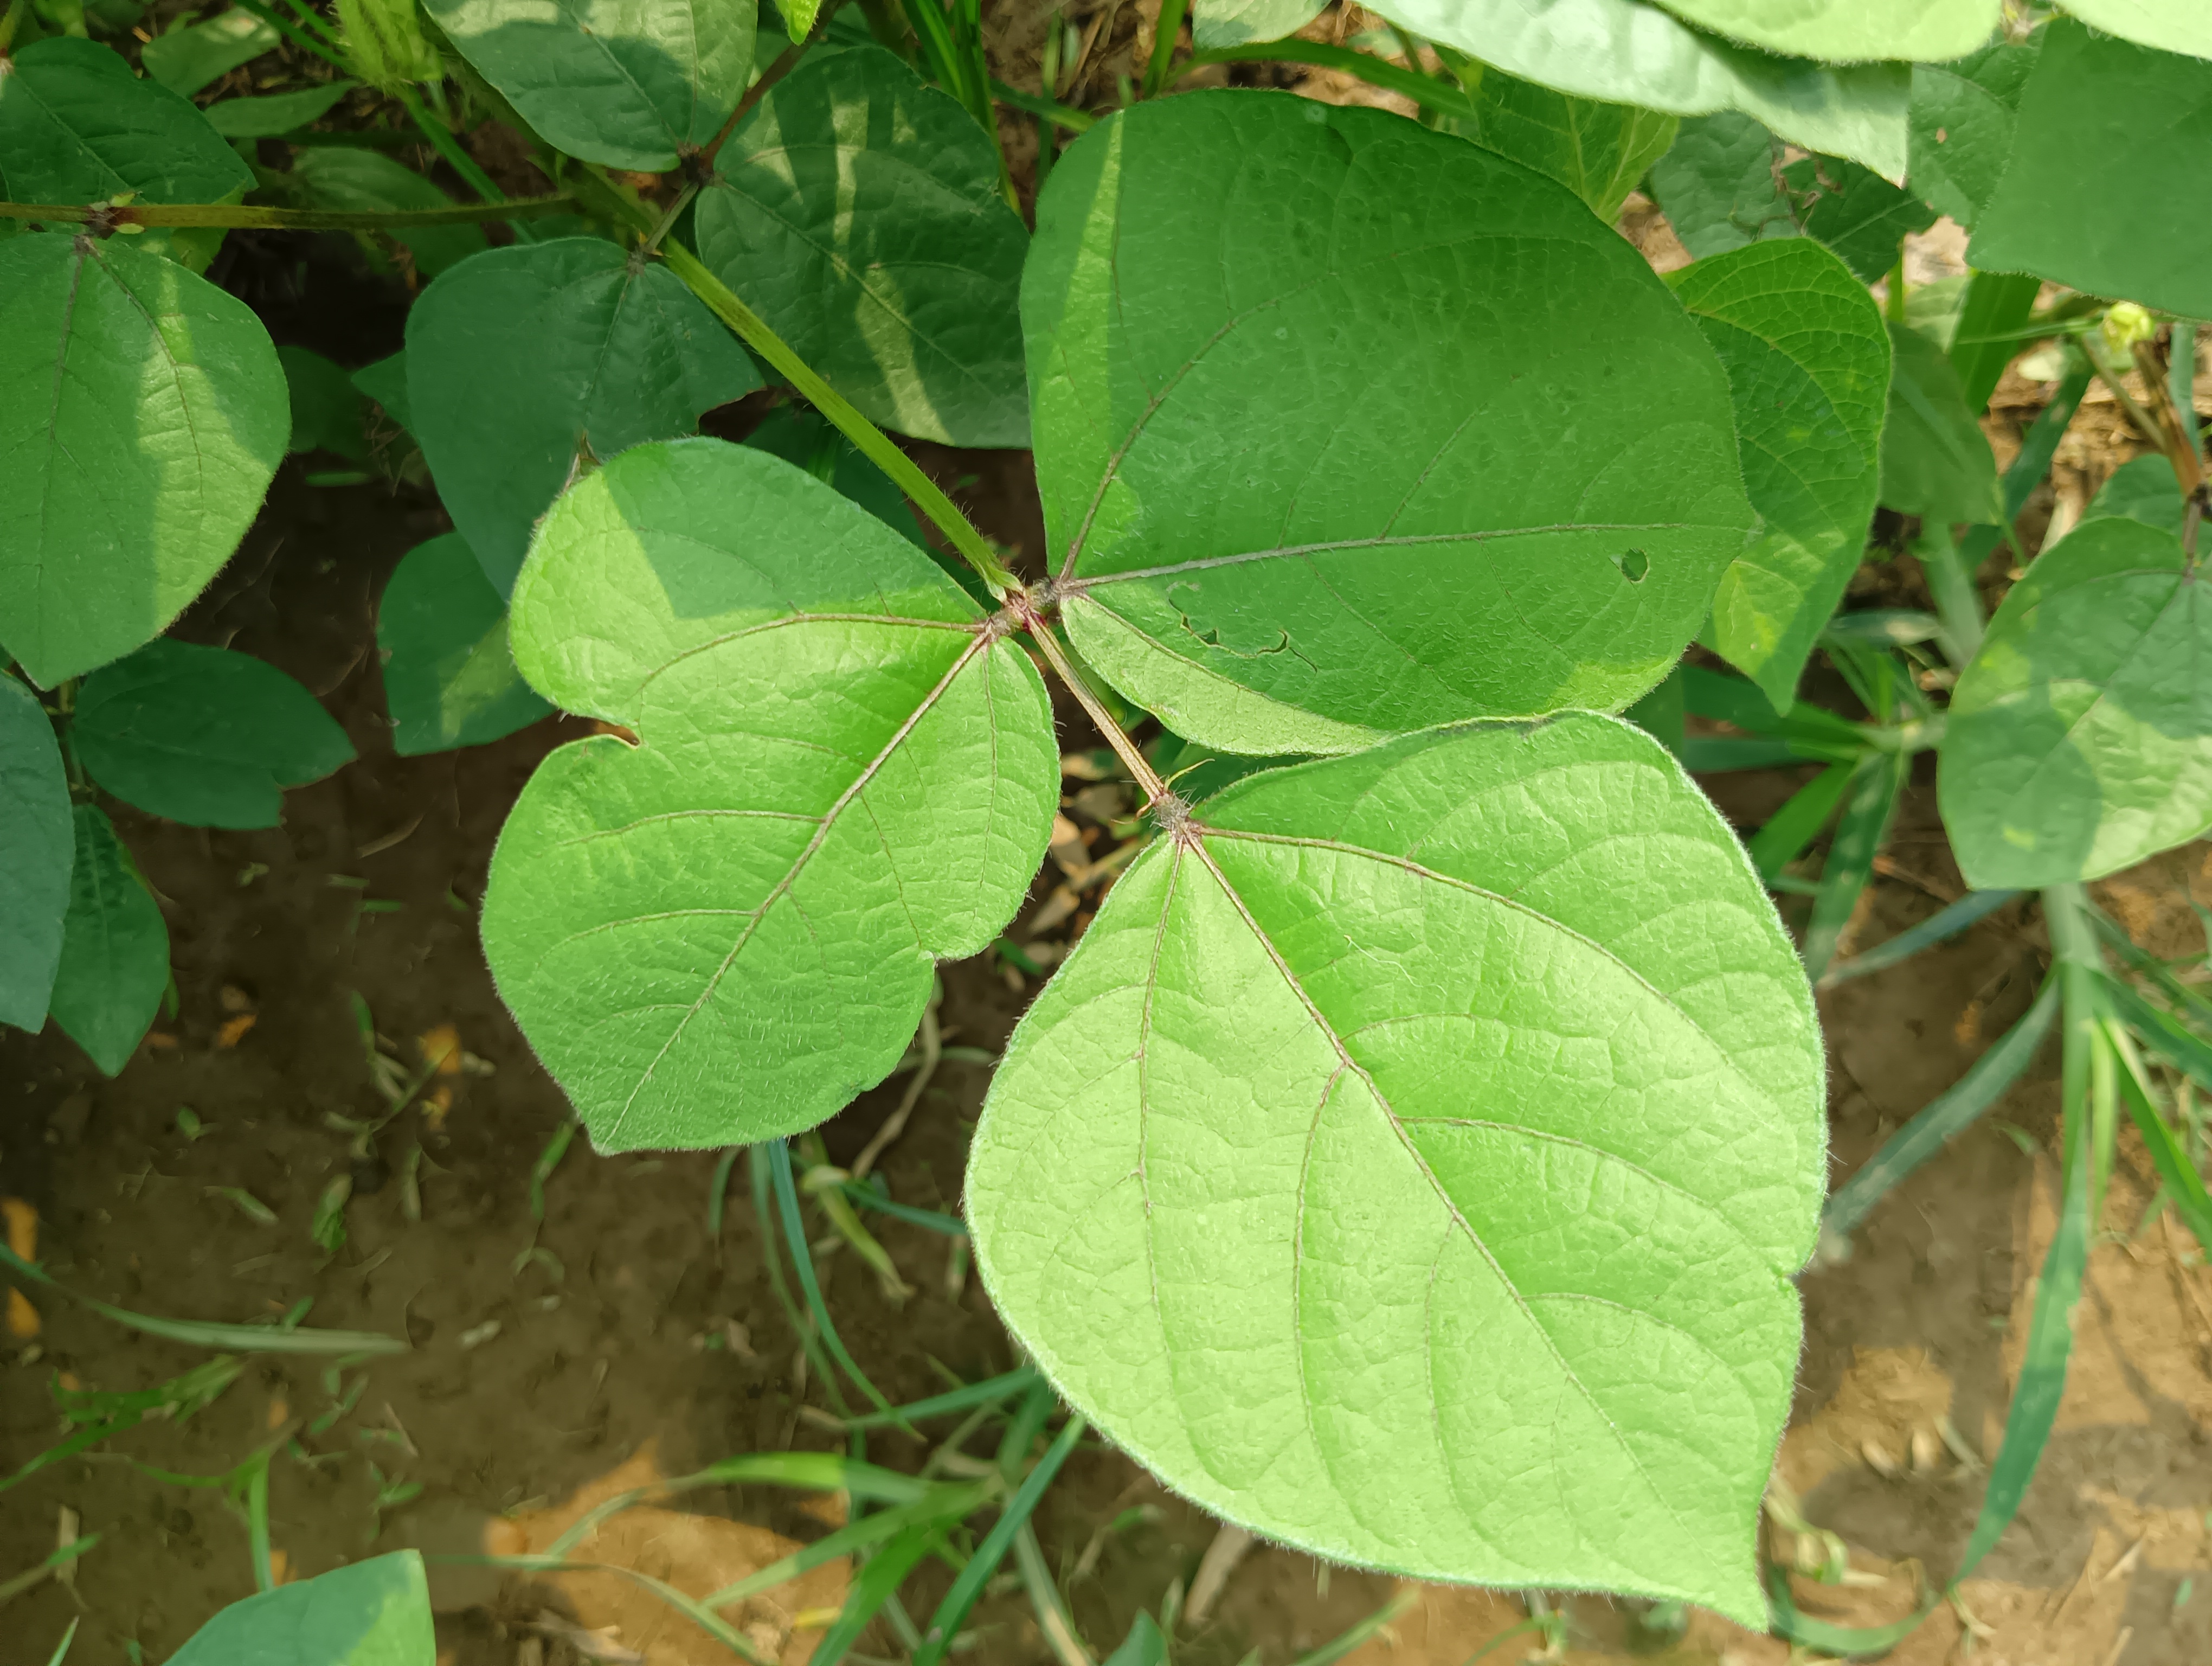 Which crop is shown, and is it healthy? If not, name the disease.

mungbean, healthy
